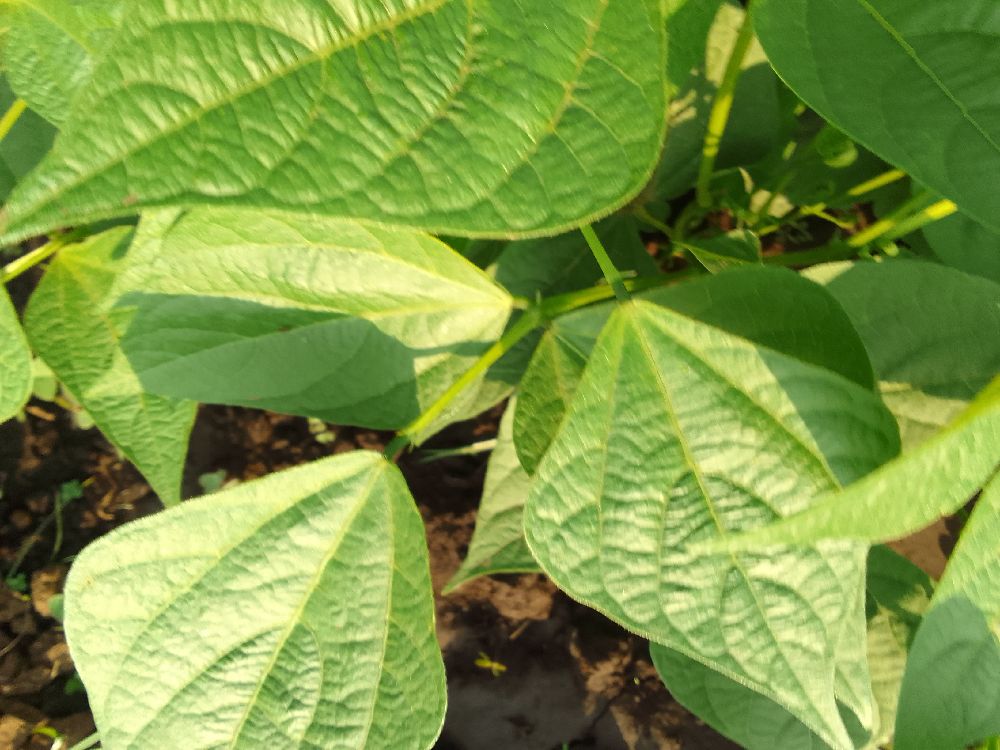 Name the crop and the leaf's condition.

common bean, healthy
